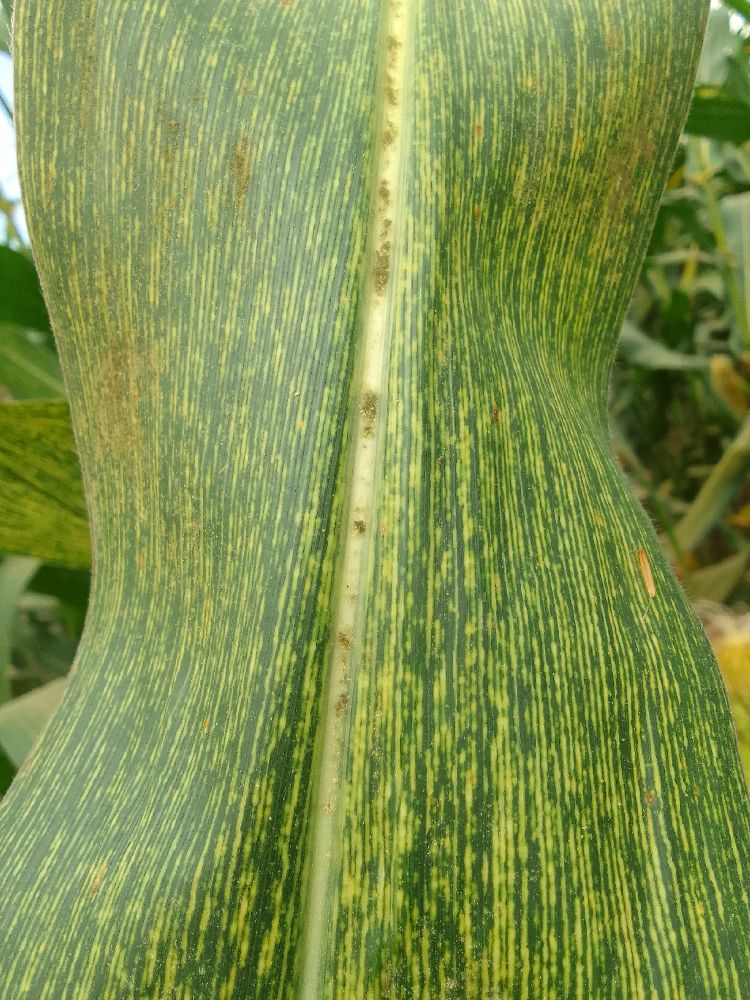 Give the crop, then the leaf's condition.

maize, maize streak virus
